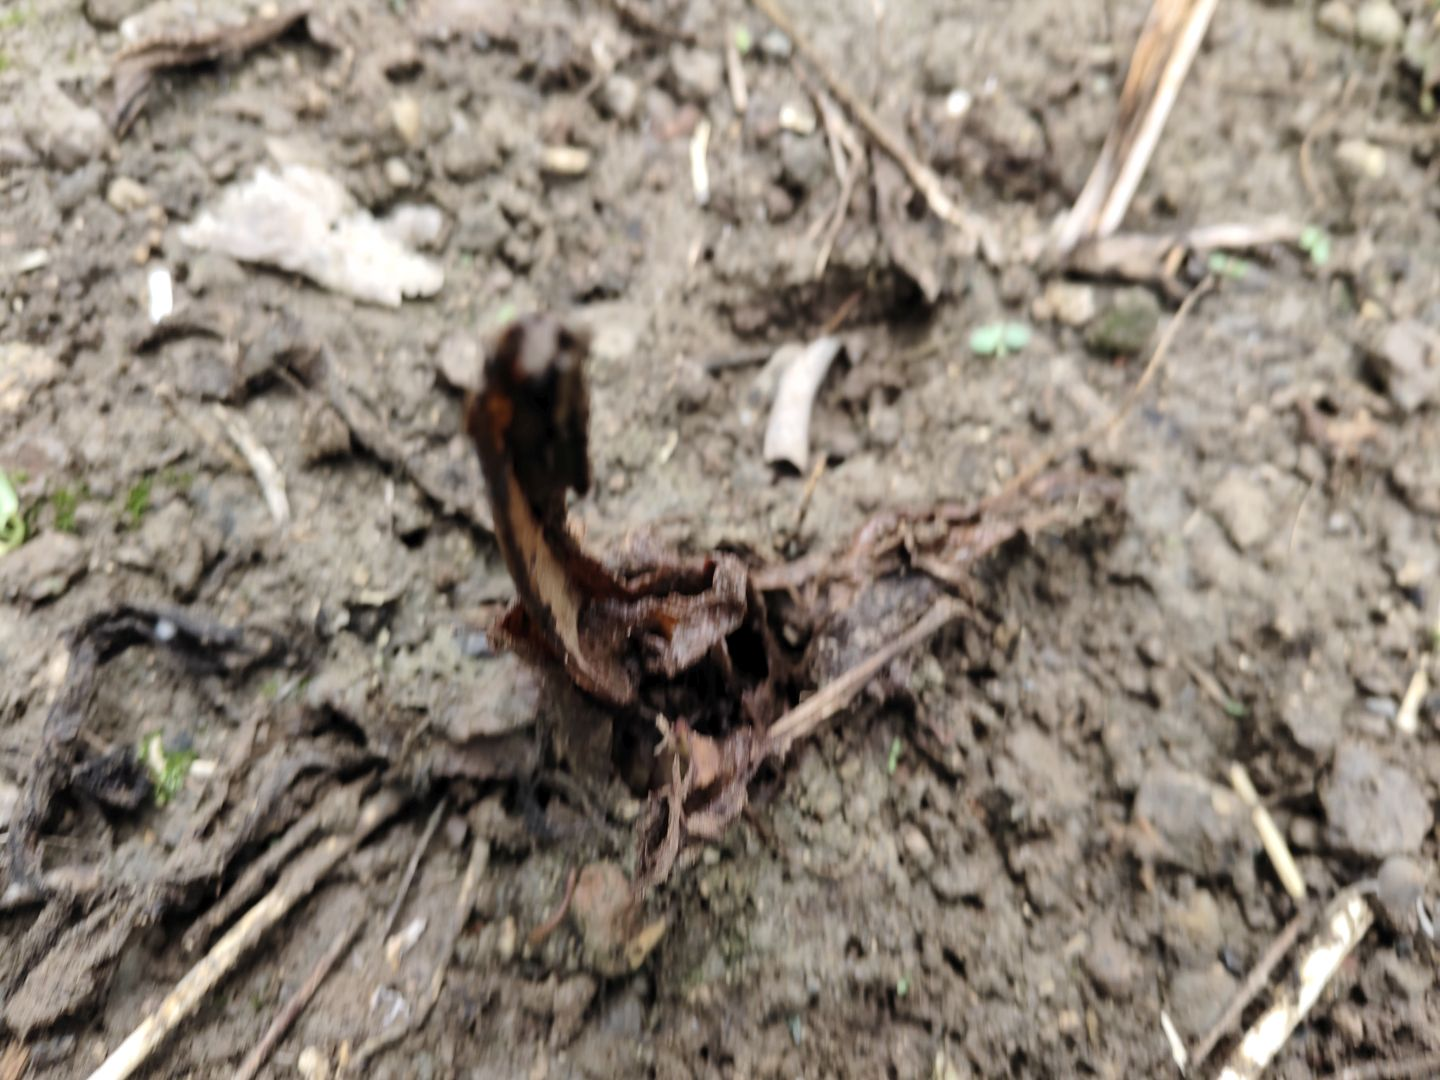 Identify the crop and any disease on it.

taro, root rot
